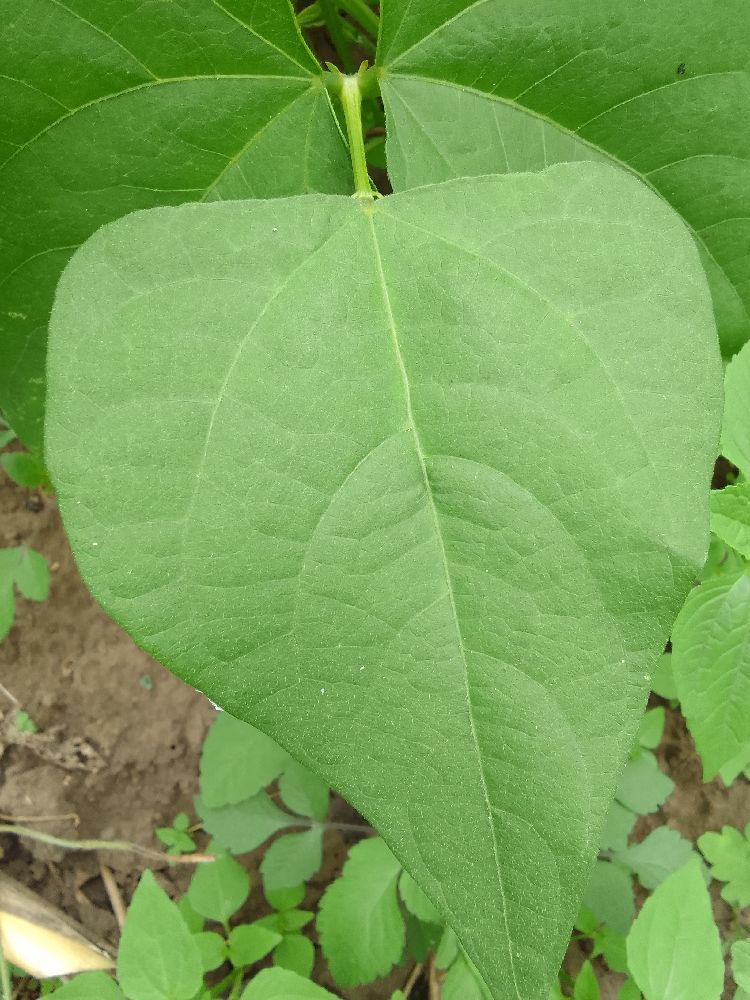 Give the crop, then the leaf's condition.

common bean, healthy
